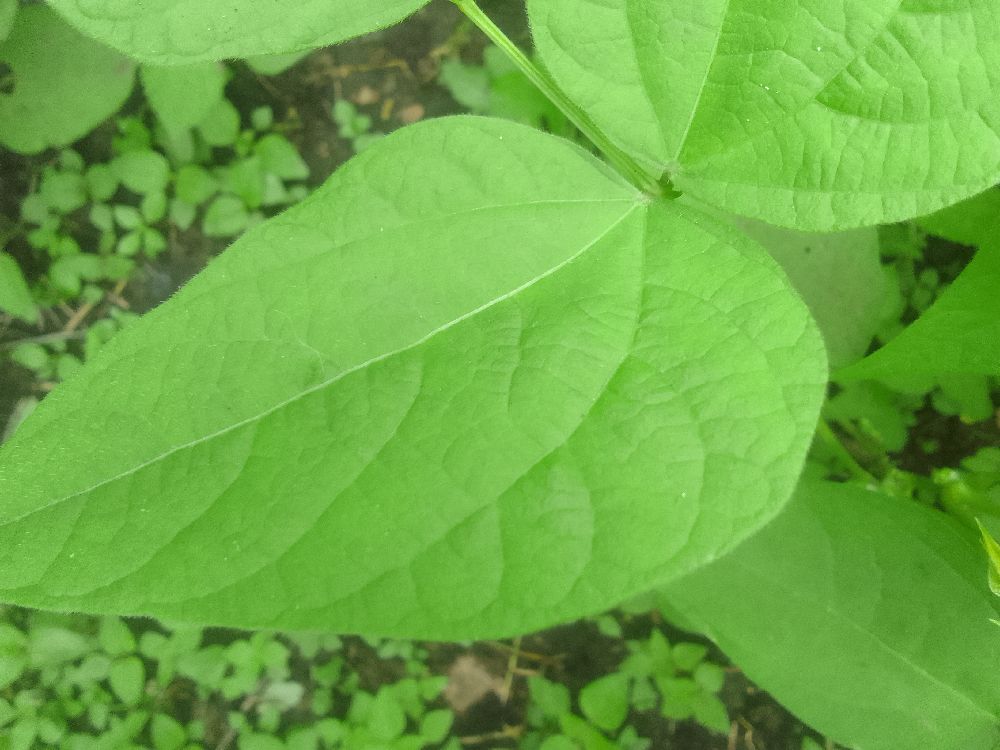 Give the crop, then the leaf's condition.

common bean, healthy
